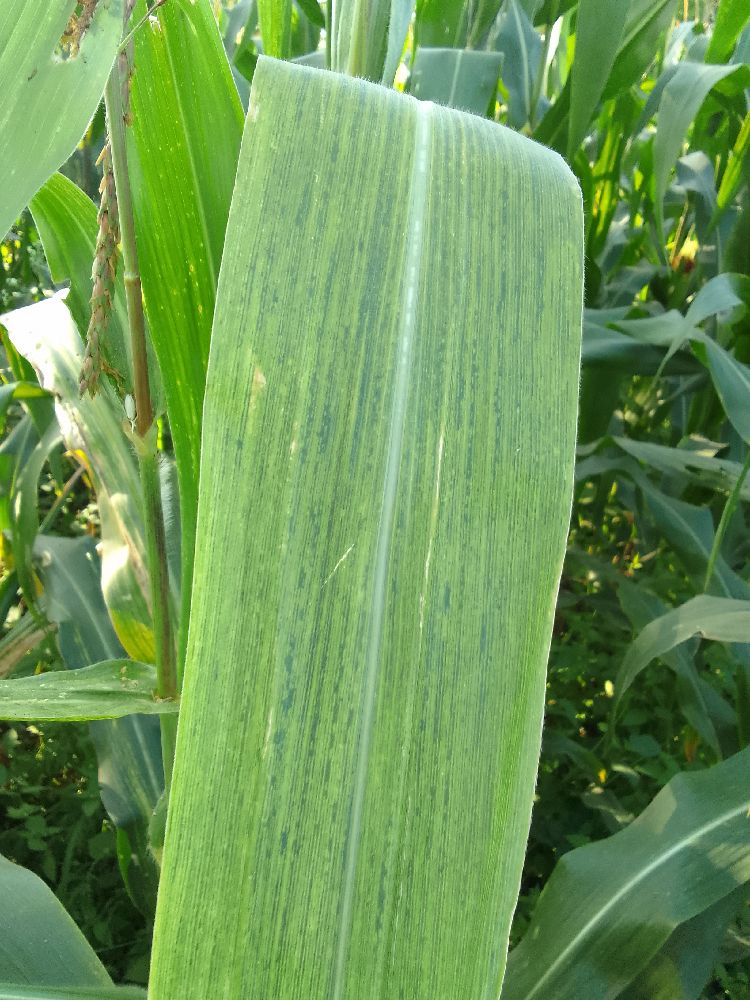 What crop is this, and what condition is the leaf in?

maize, maize lethal necrosis
